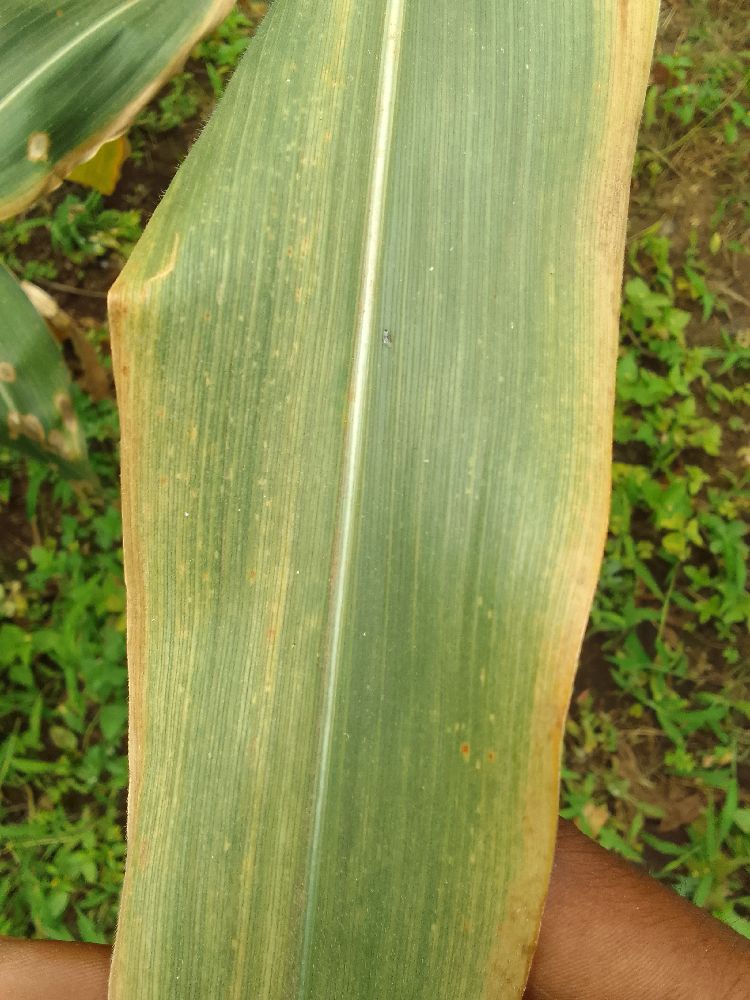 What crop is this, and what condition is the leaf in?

maize, maize lethal necrosis
